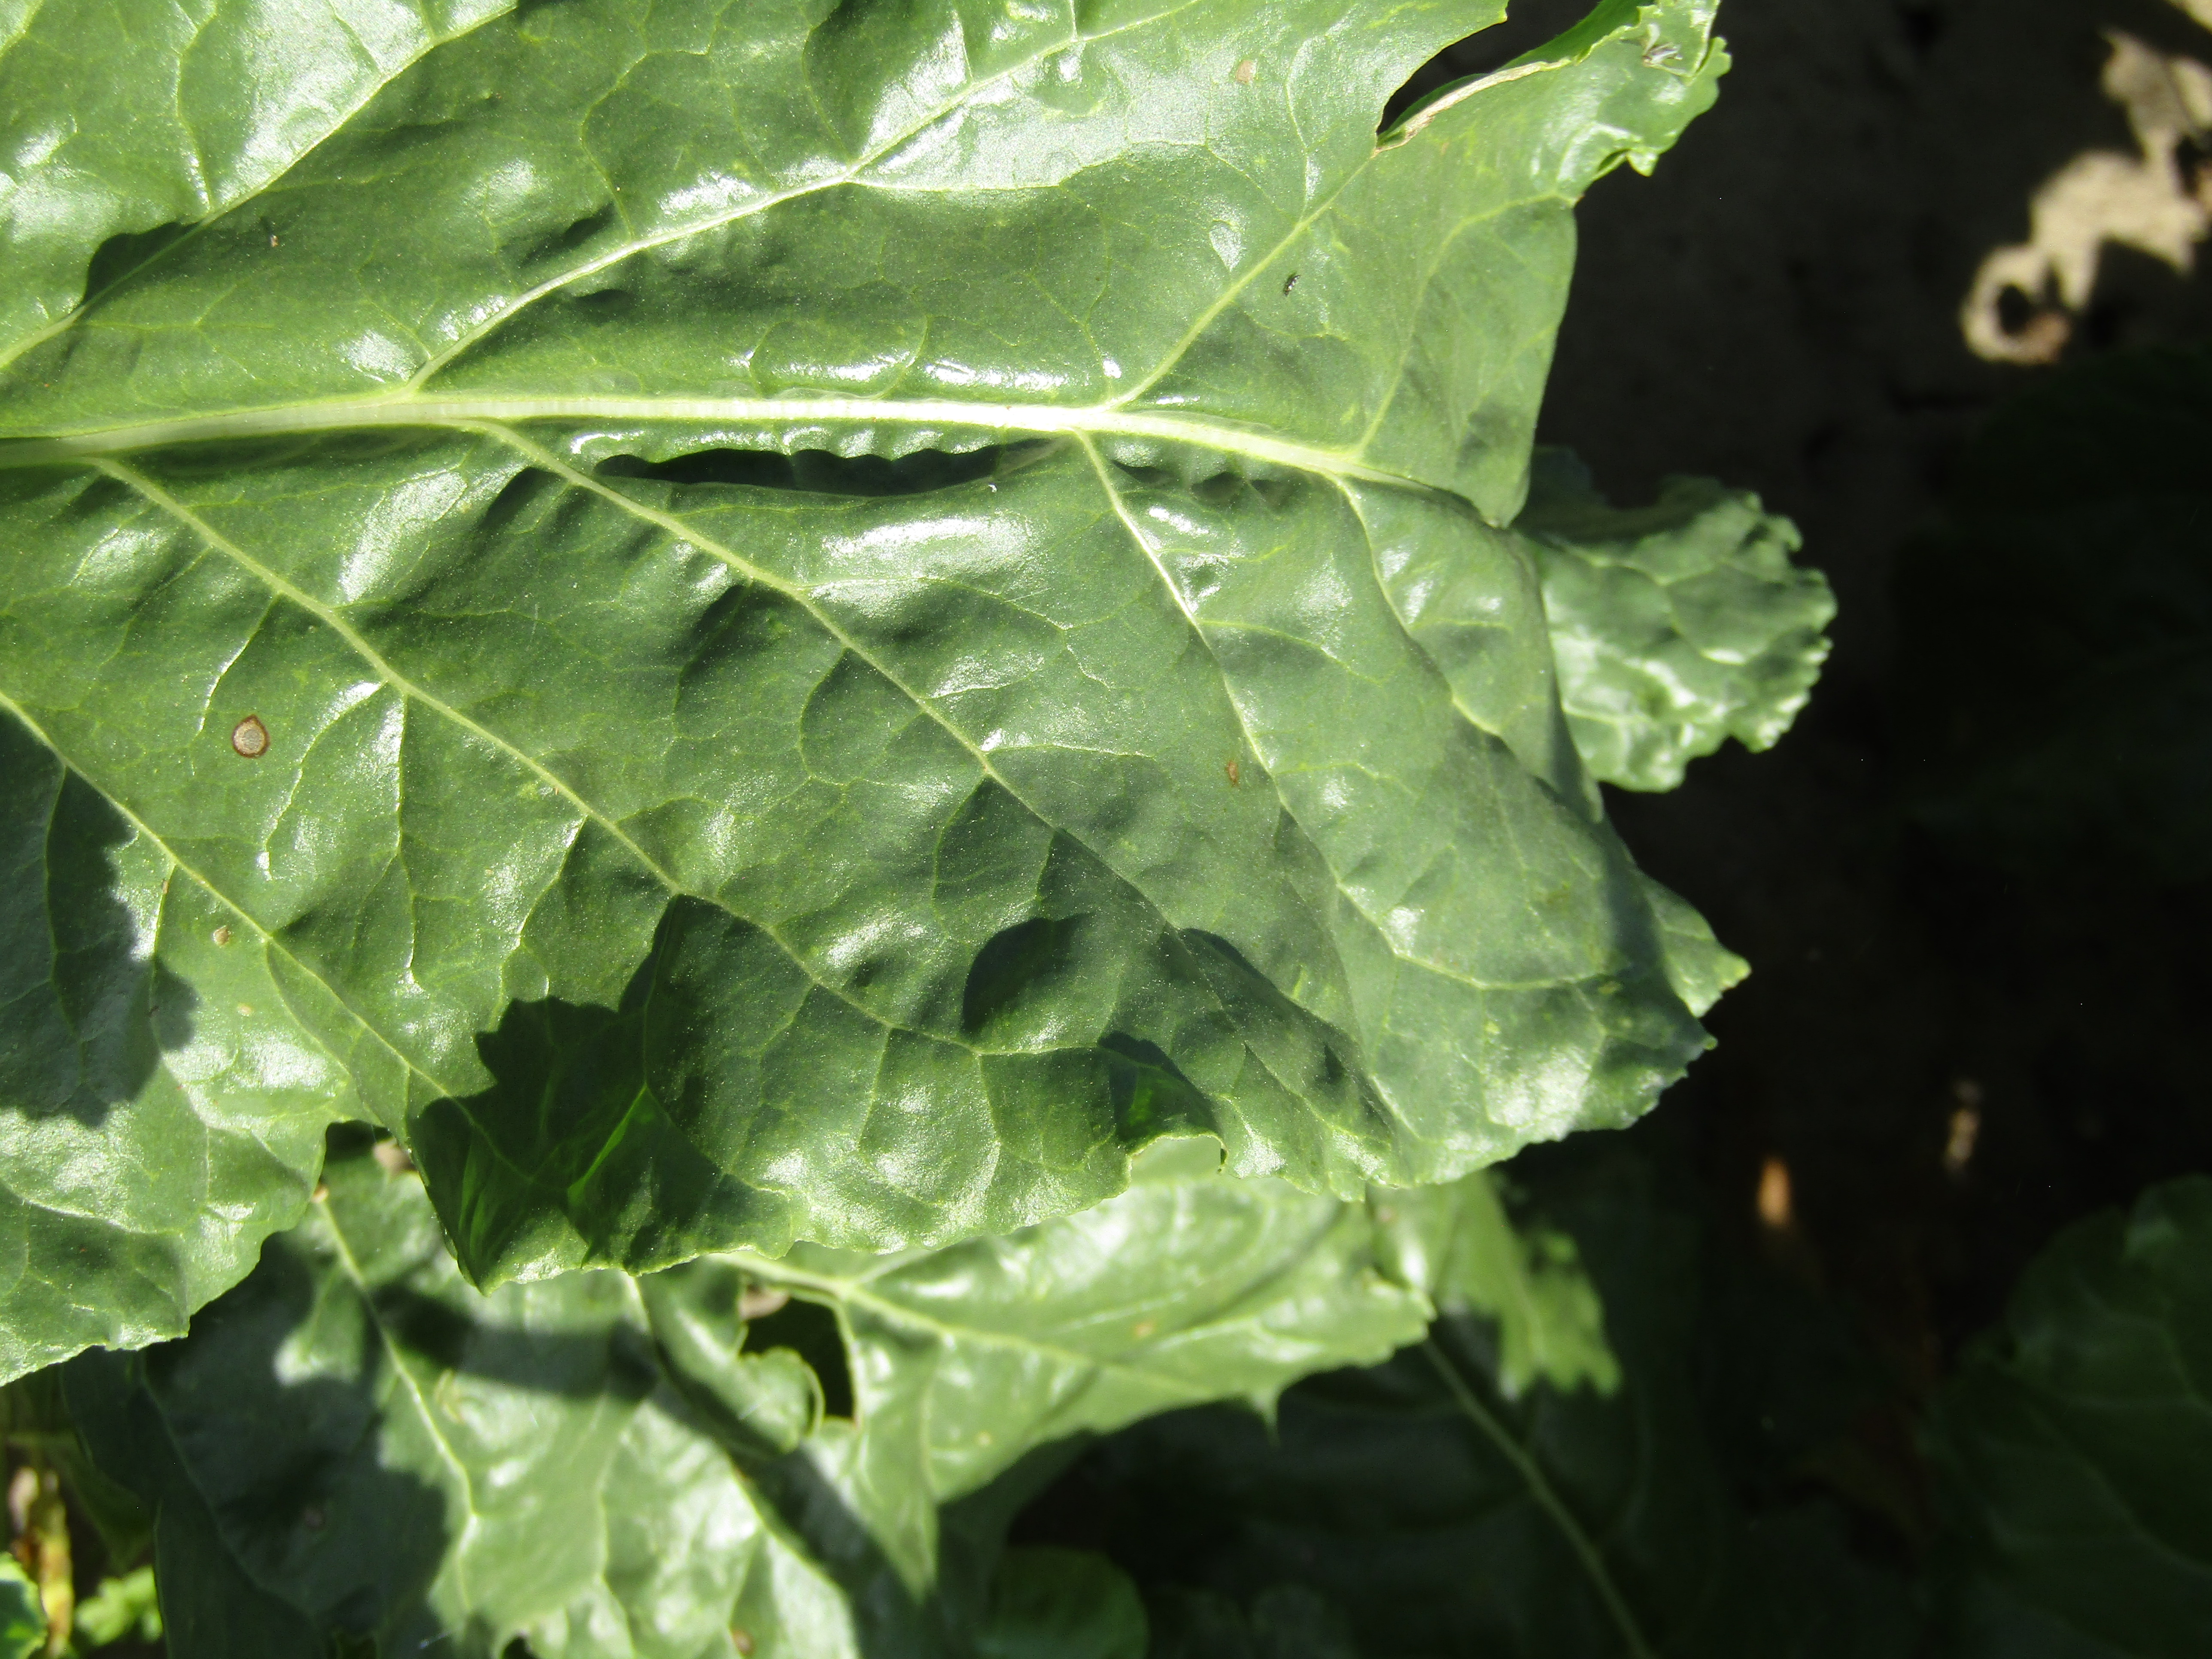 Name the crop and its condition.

beet, cercospora
